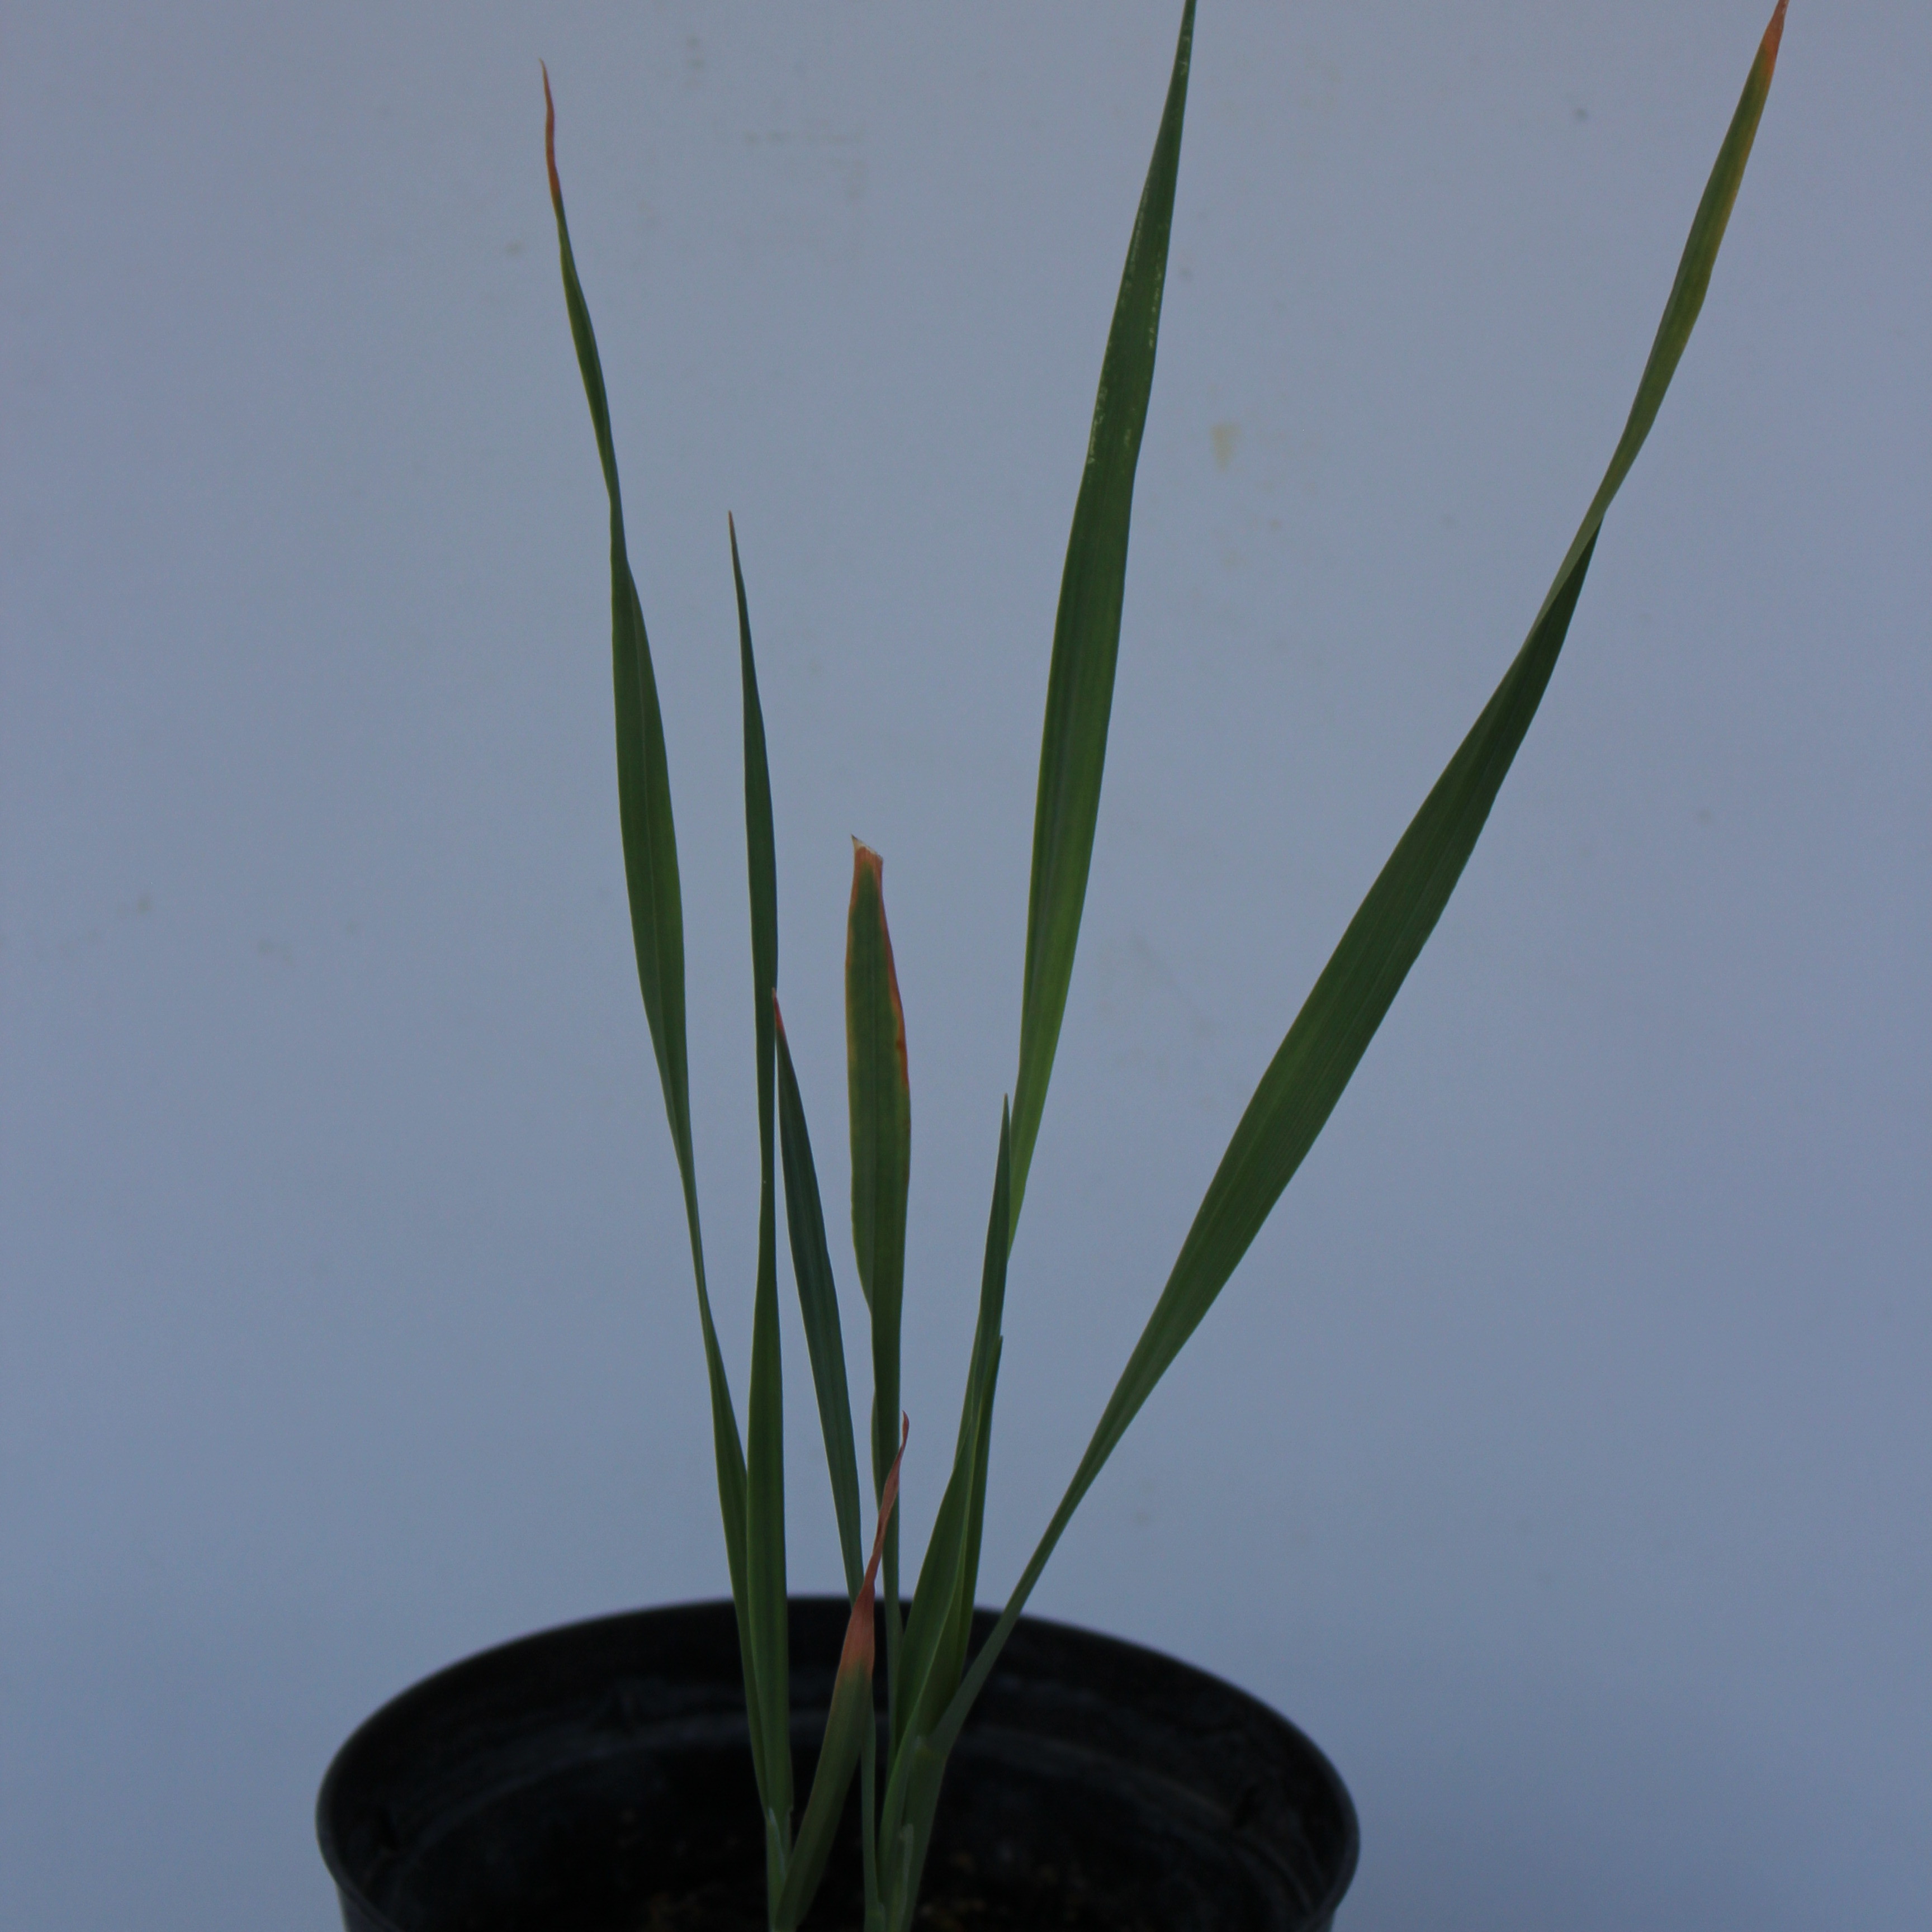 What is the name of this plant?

Avena sterilis
